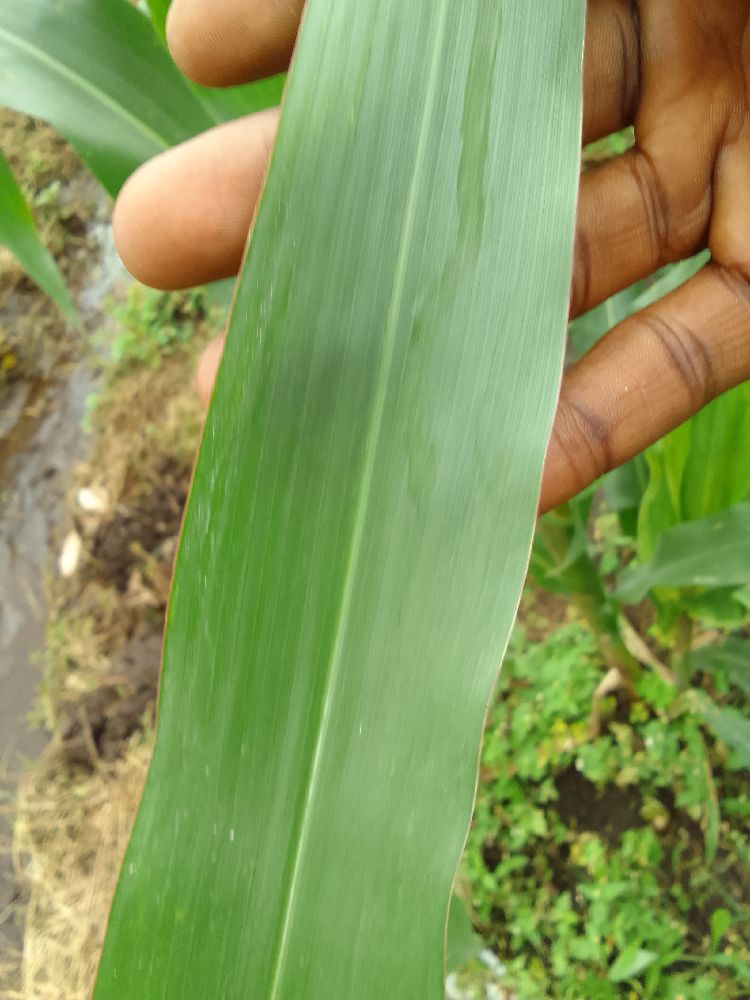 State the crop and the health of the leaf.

maize, healthy
